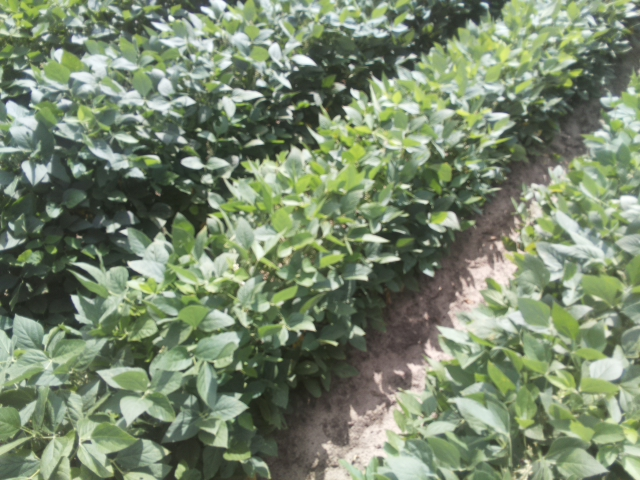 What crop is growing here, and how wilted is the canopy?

soybean, leaves with no wilting
